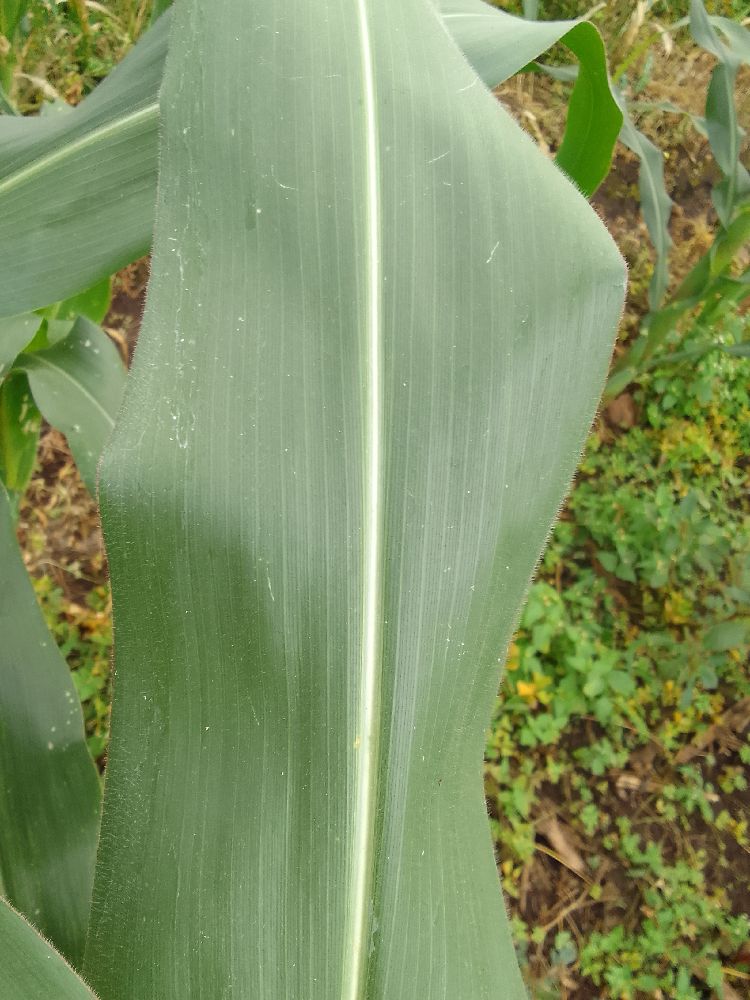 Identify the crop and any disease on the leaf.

maize, healthy
